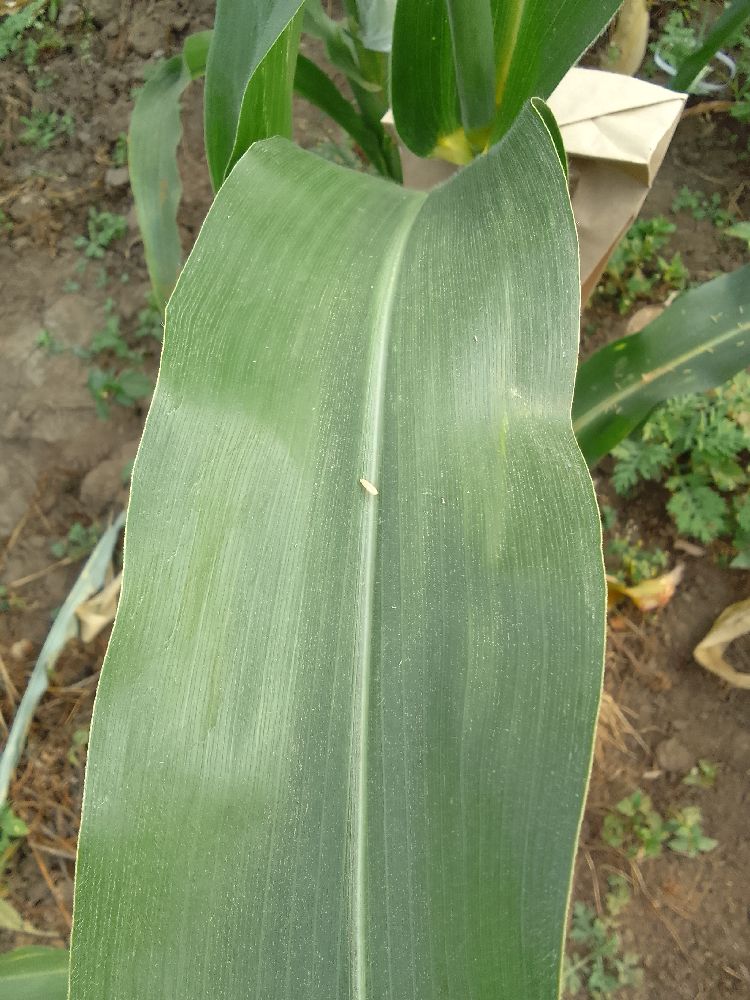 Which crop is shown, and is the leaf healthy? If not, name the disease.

maize, healthy
